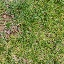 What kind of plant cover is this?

grass
